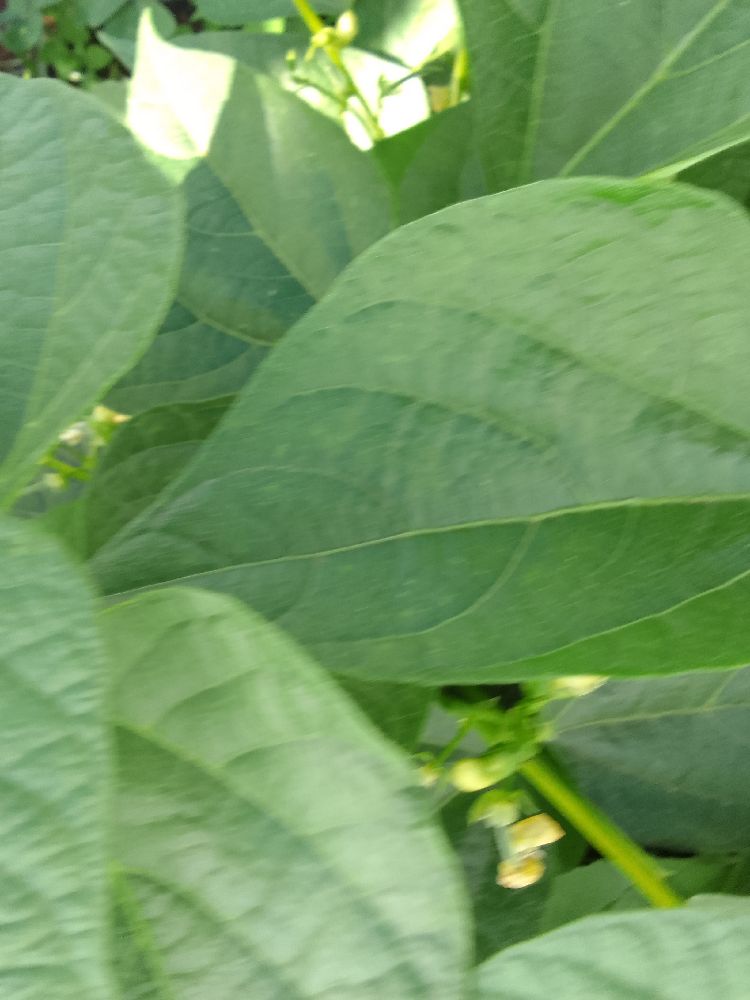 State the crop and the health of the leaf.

common bean, healthy
